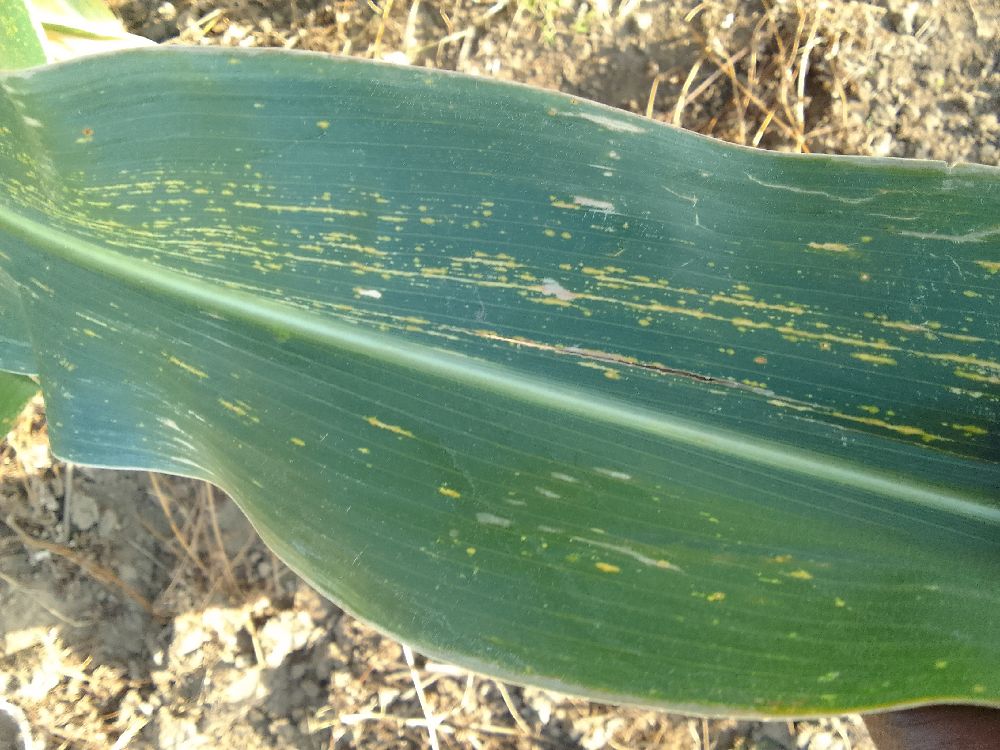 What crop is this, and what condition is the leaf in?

maize, maize streak virus
